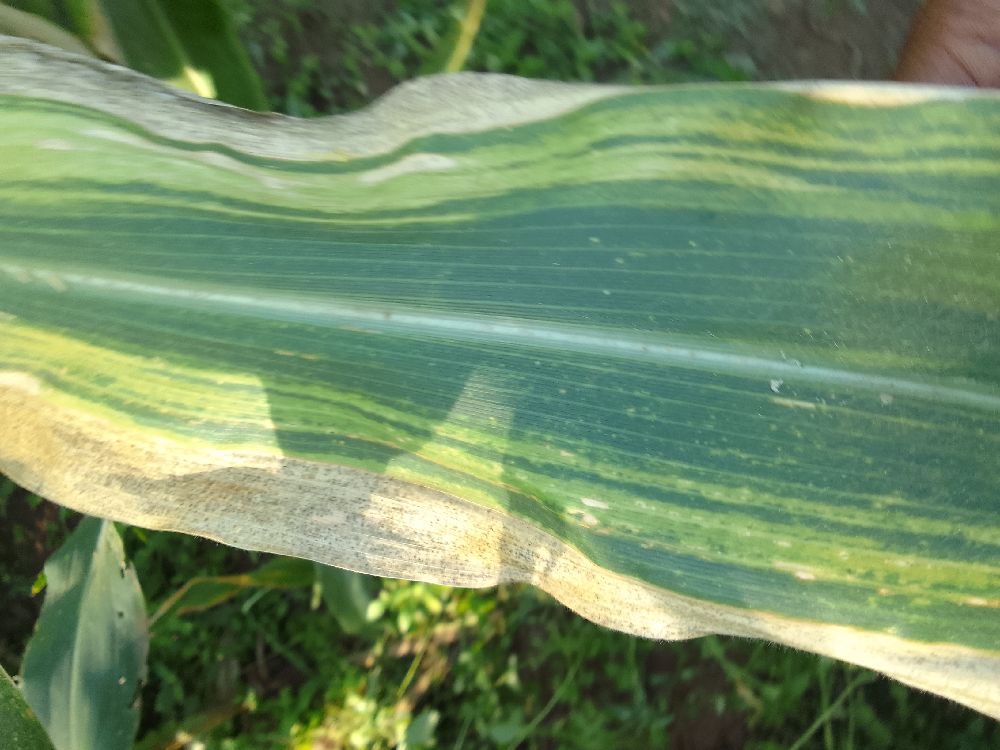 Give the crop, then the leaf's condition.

maize, maize lethal necrosis
